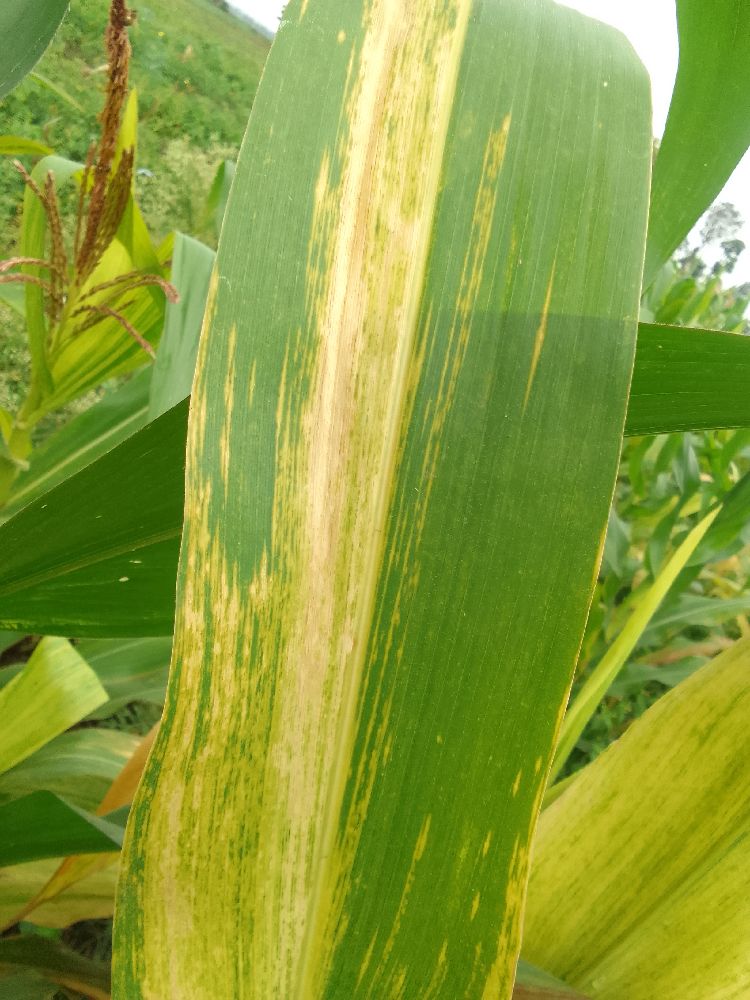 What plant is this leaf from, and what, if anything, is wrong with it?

maize, maize lethal necrosis
